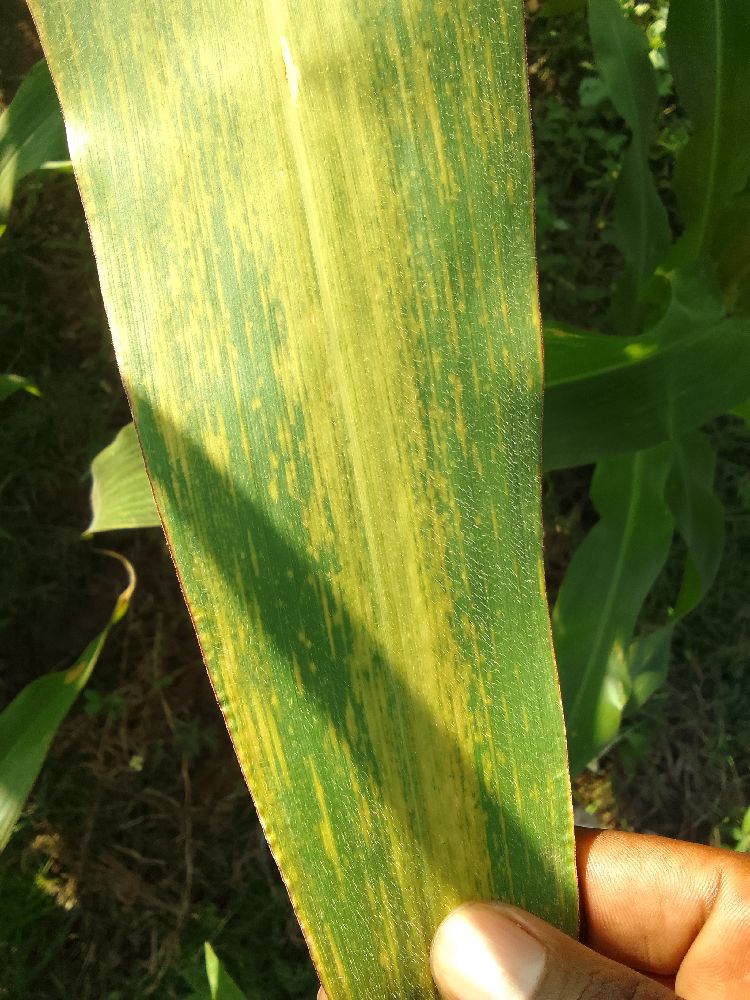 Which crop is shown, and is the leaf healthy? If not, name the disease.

maize, maize lethal necrosis
